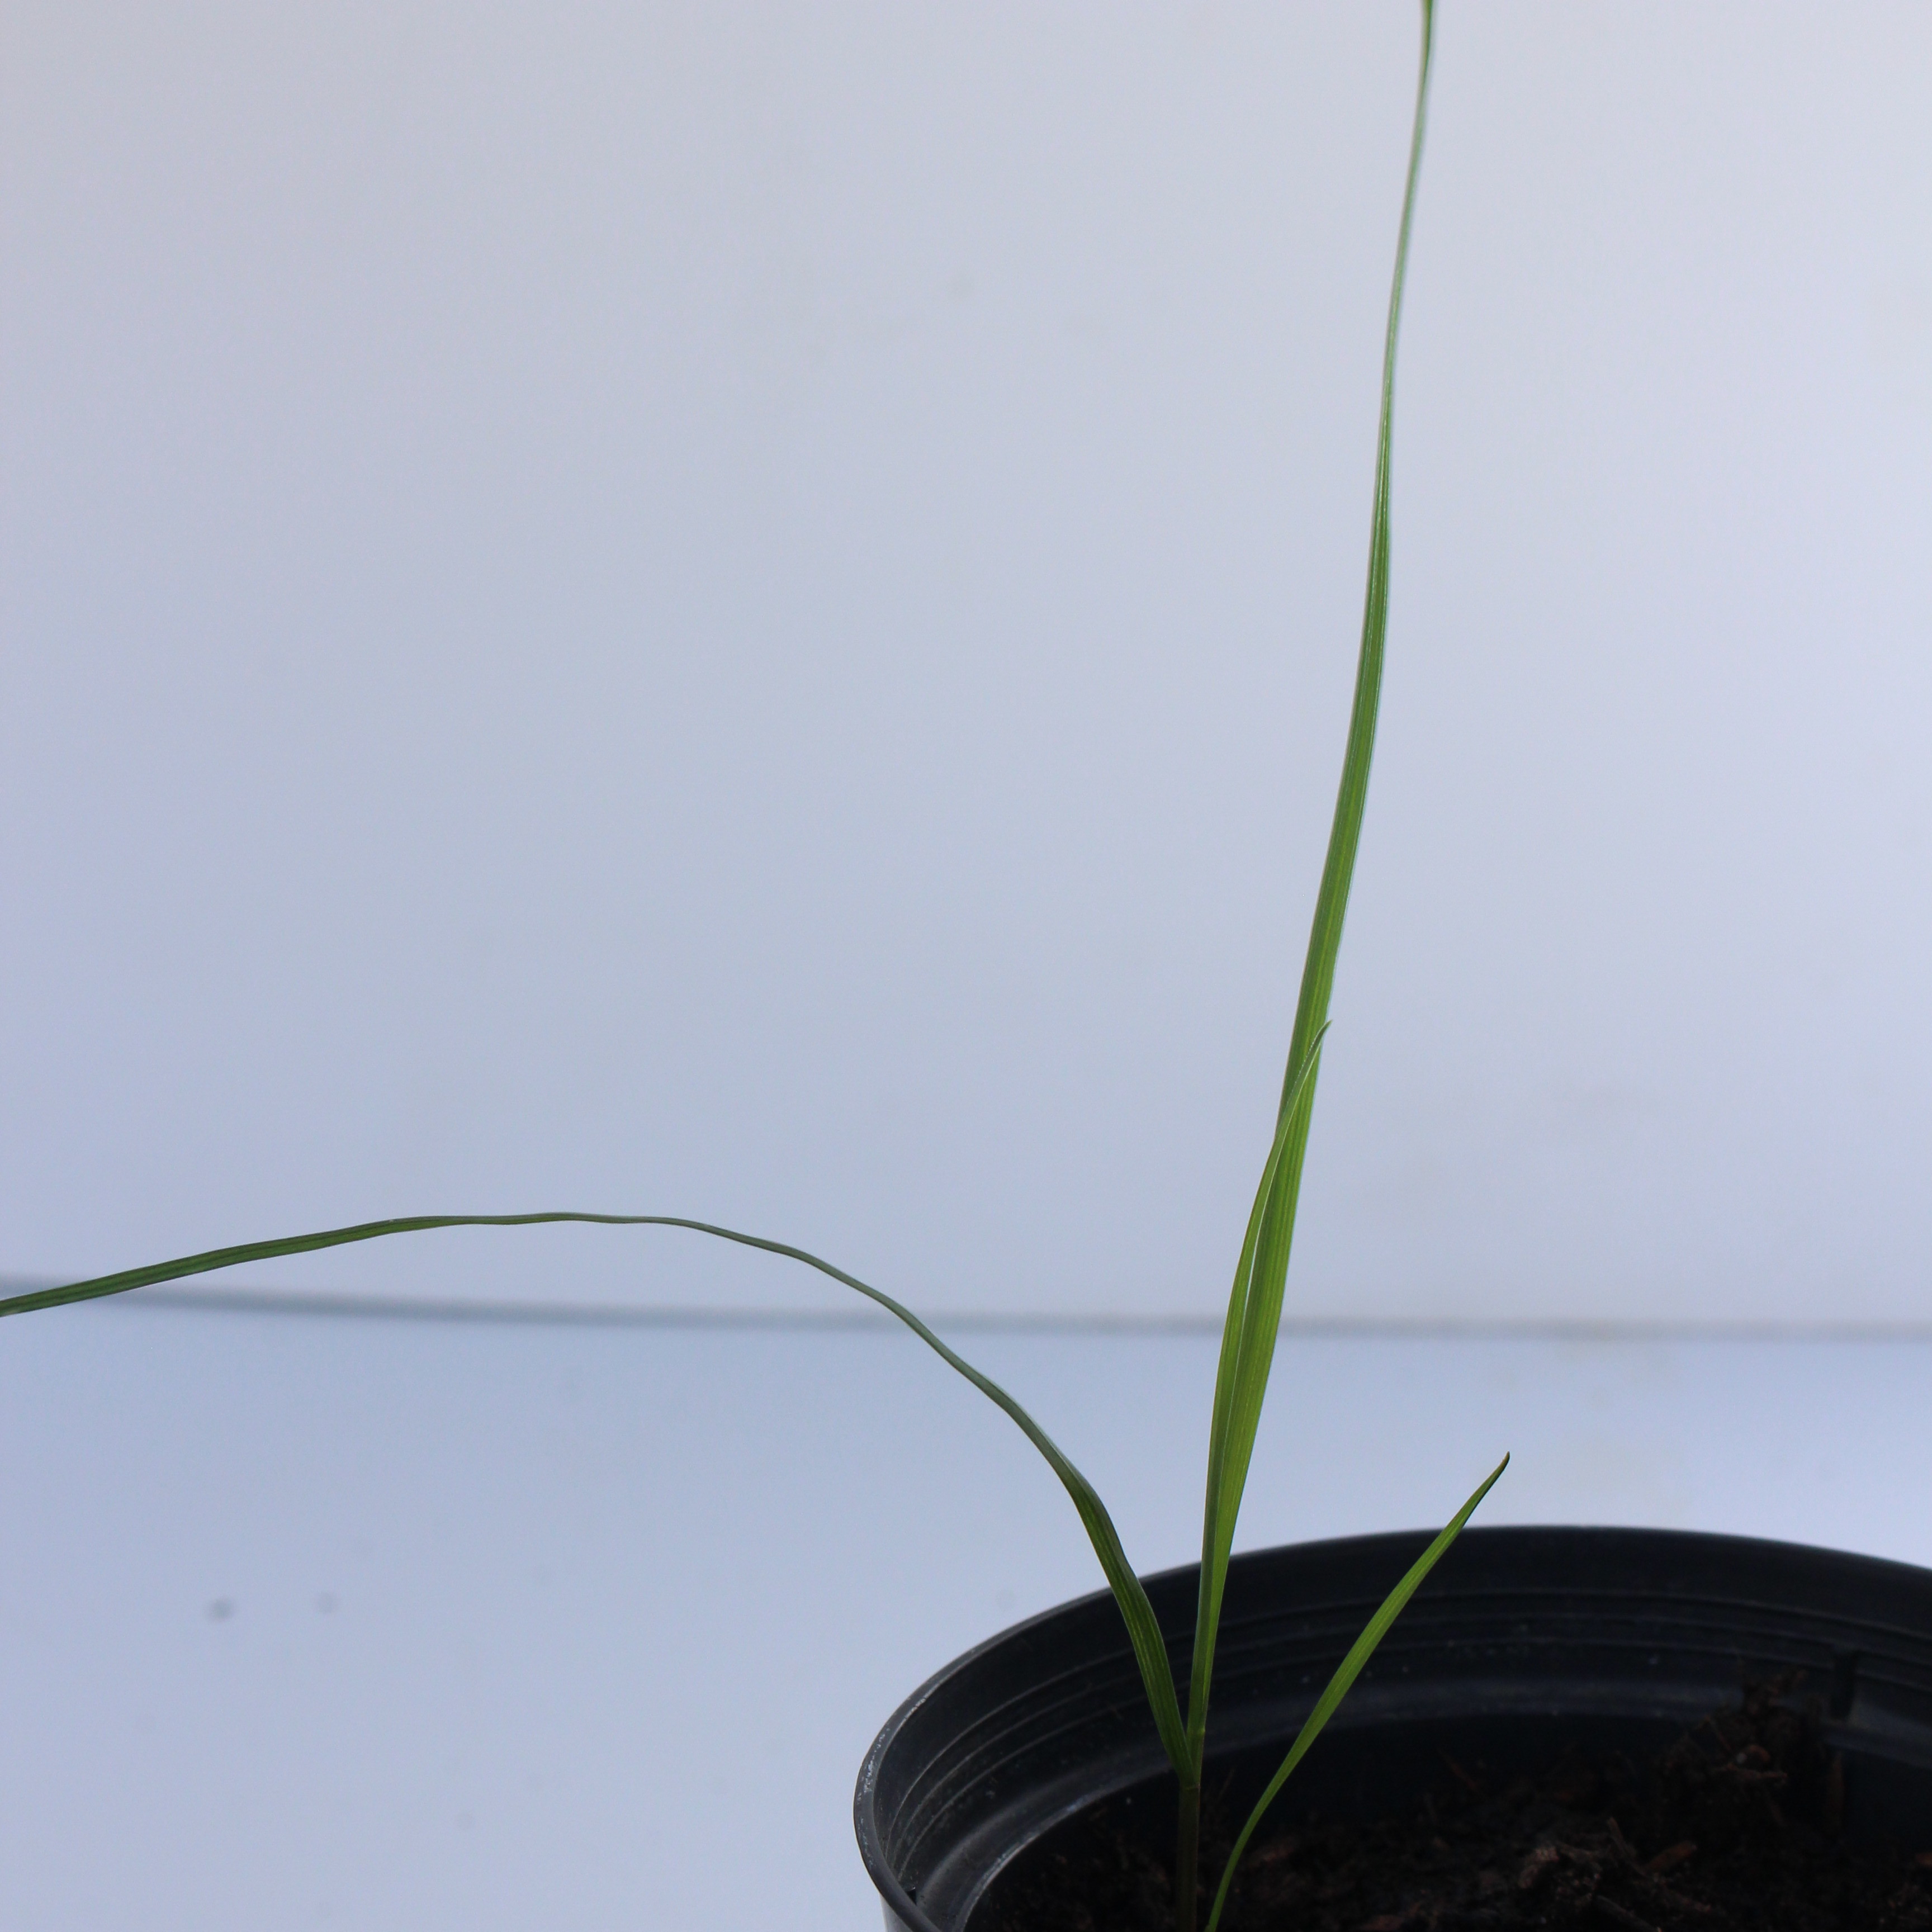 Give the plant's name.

Lolium multiflorum
